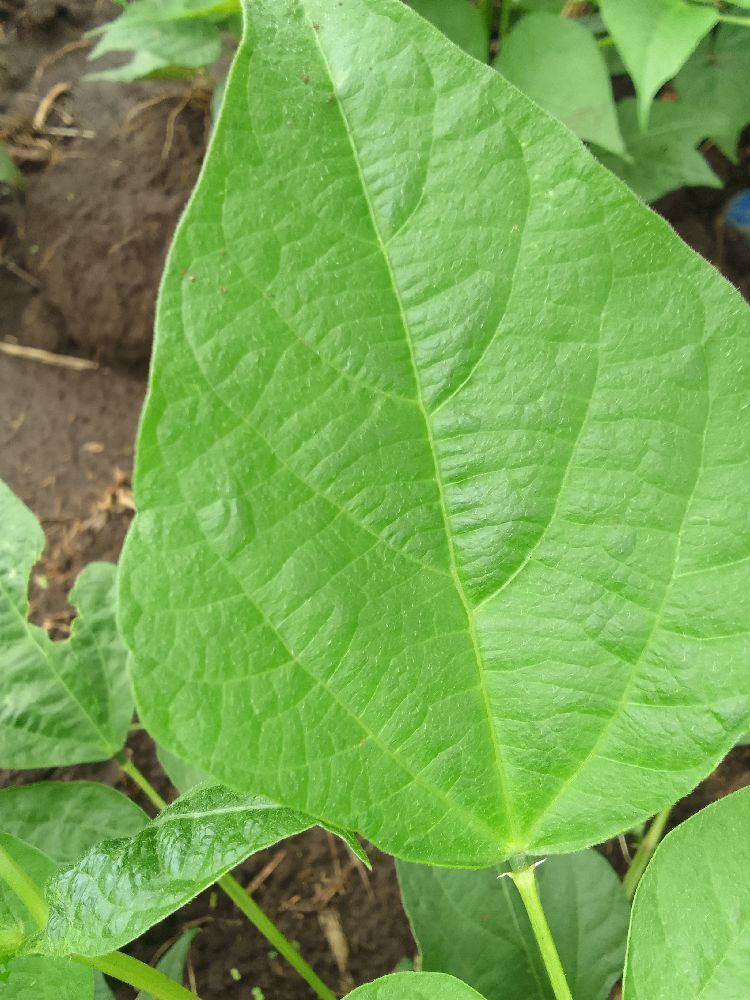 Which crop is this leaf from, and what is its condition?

common bean, healthy
